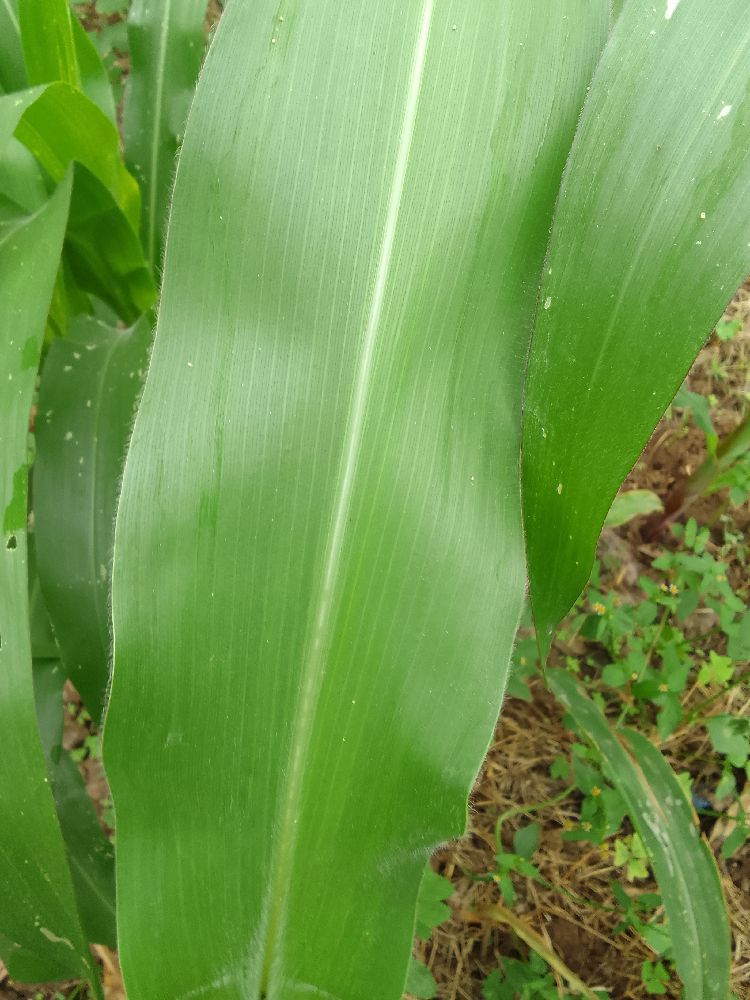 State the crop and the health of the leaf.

maize, healthy
